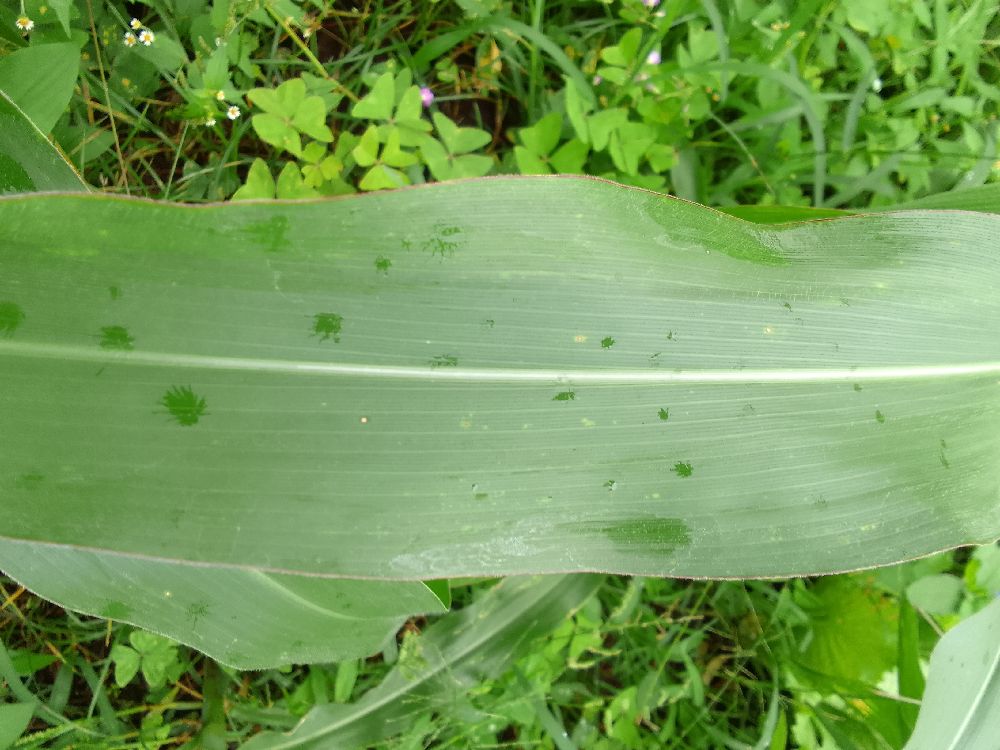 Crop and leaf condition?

maize, healthy
